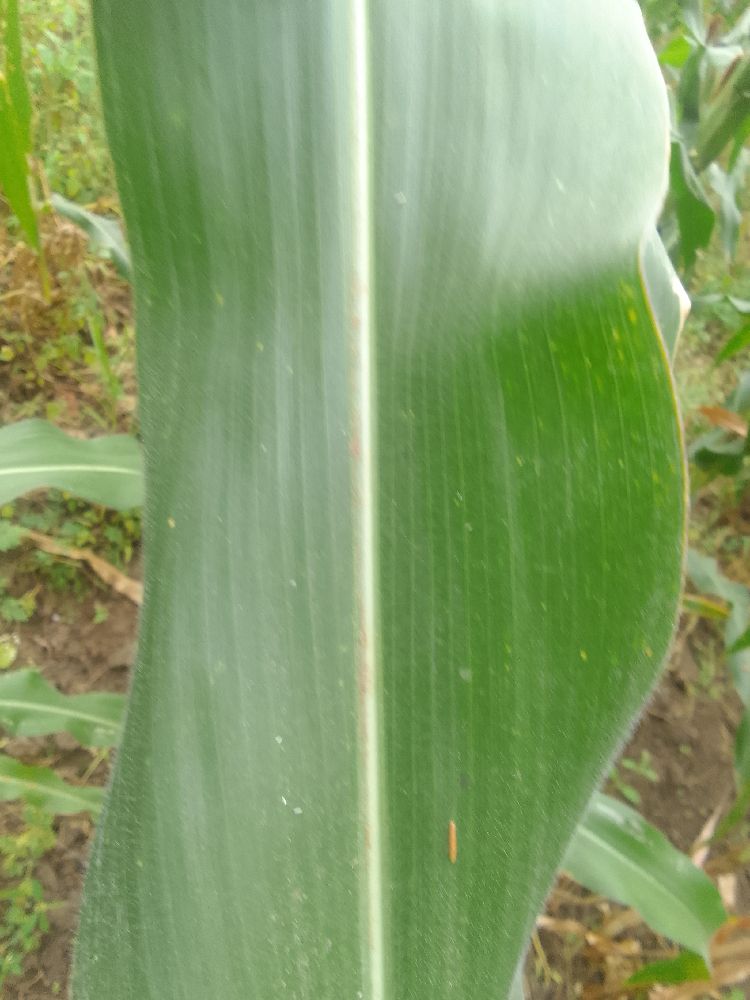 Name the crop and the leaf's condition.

maize, healthy
